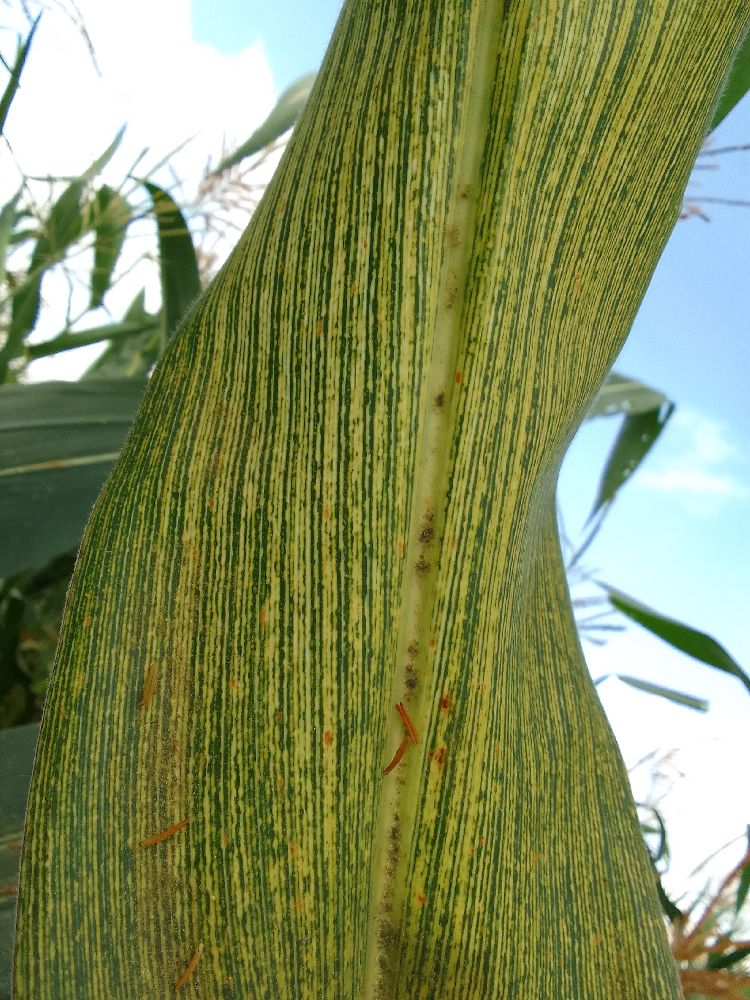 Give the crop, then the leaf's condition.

maize, maize streak virus
